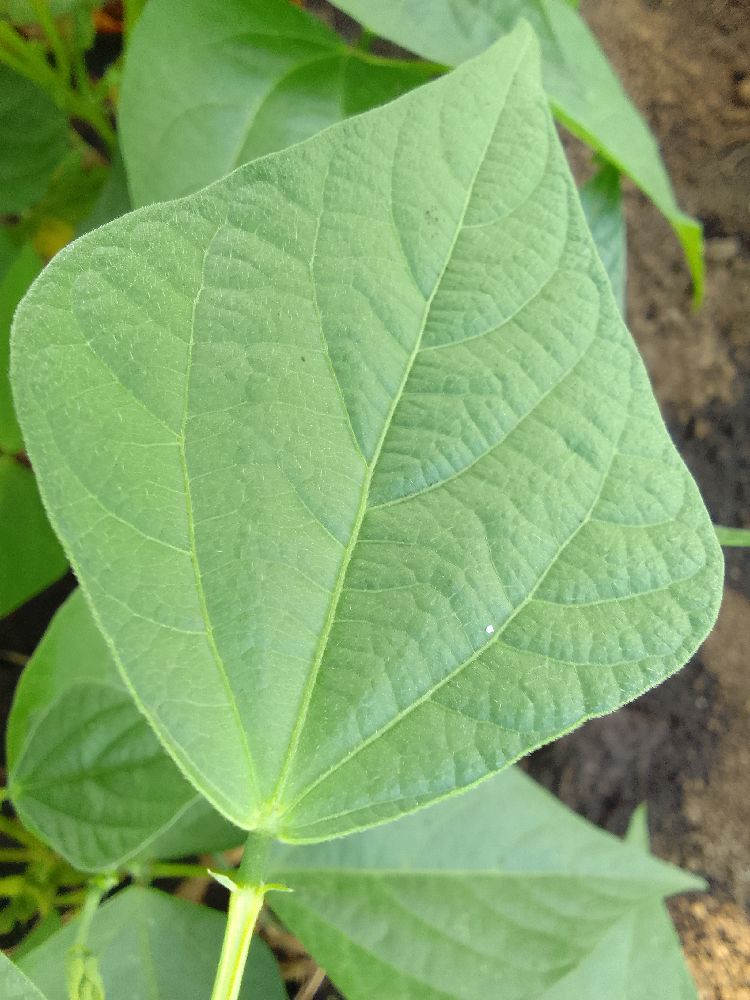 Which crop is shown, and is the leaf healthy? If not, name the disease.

common bean, healthy
